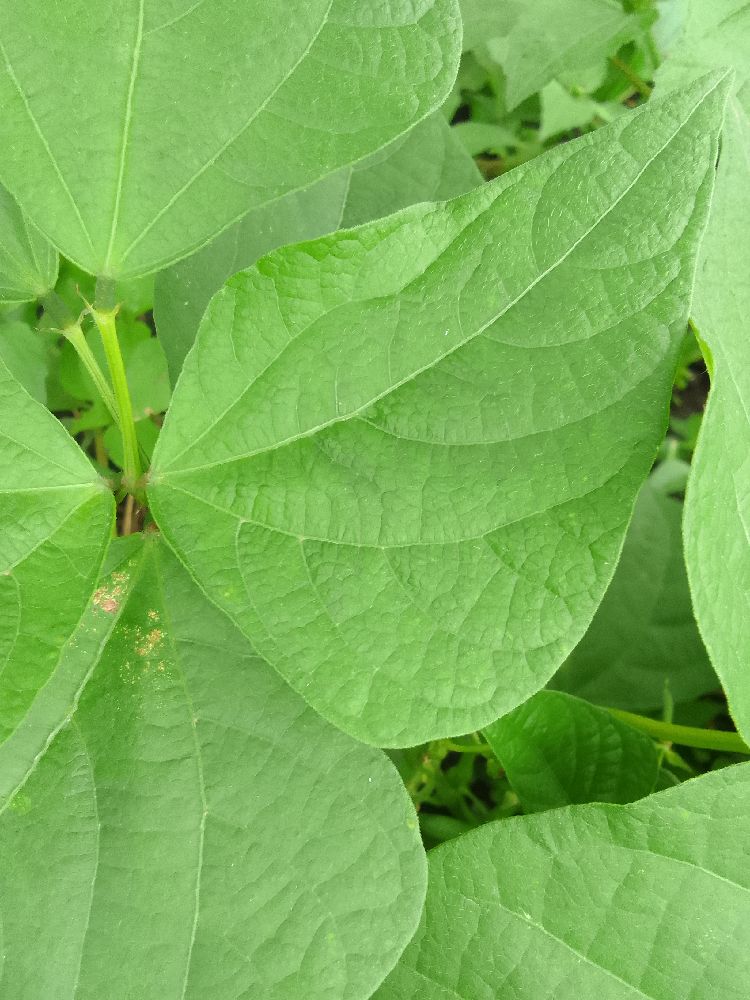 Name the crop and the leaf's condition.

common bean, healthy
